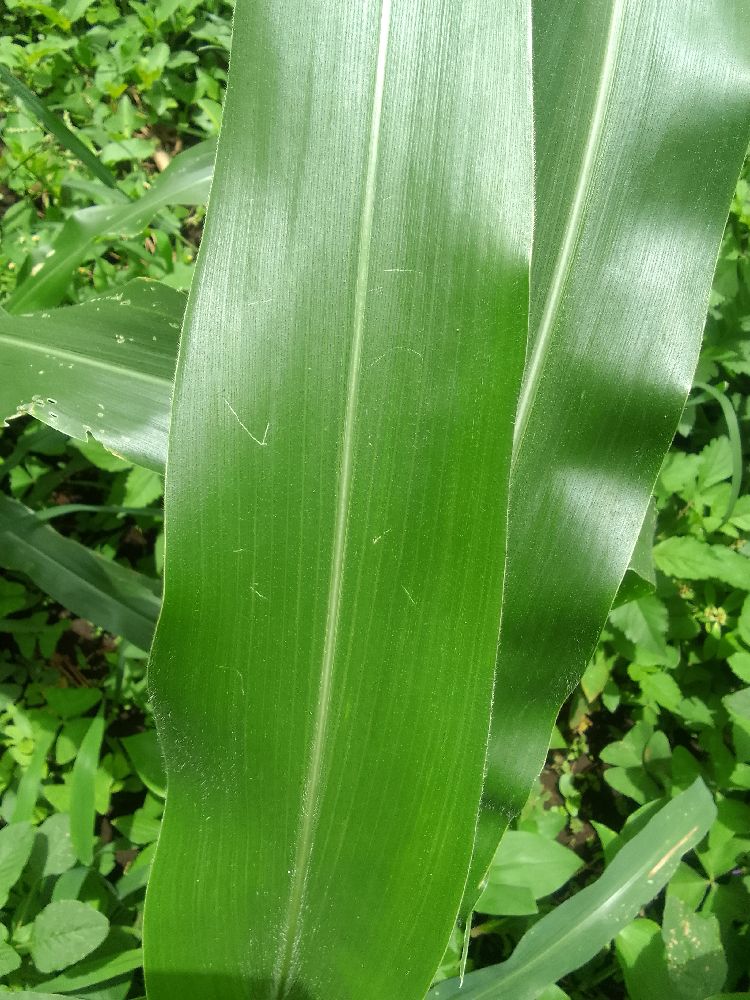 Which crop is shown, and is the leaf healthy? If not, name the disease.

maize, healthy
